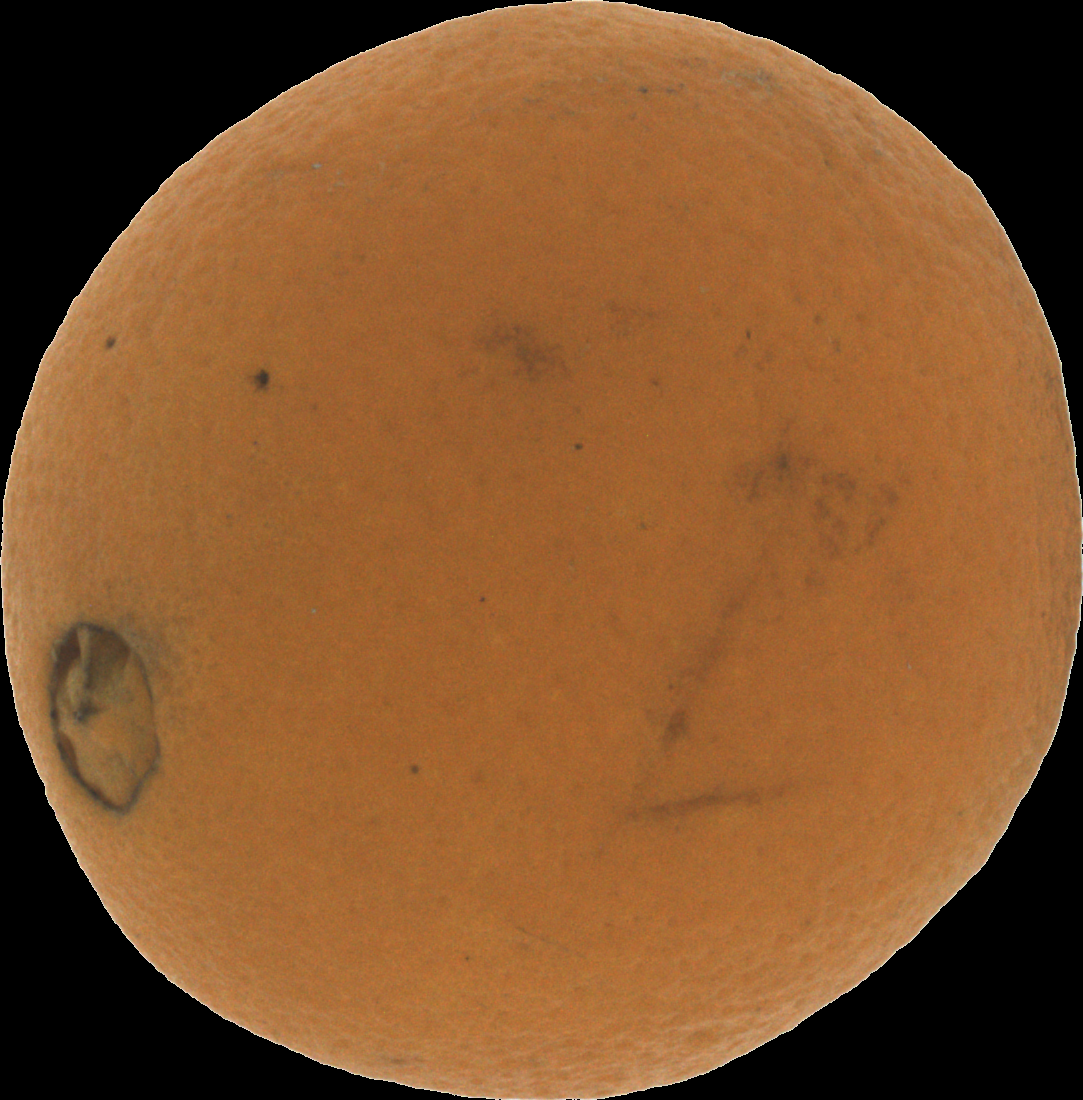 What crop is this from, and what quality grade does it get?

orange, bad
